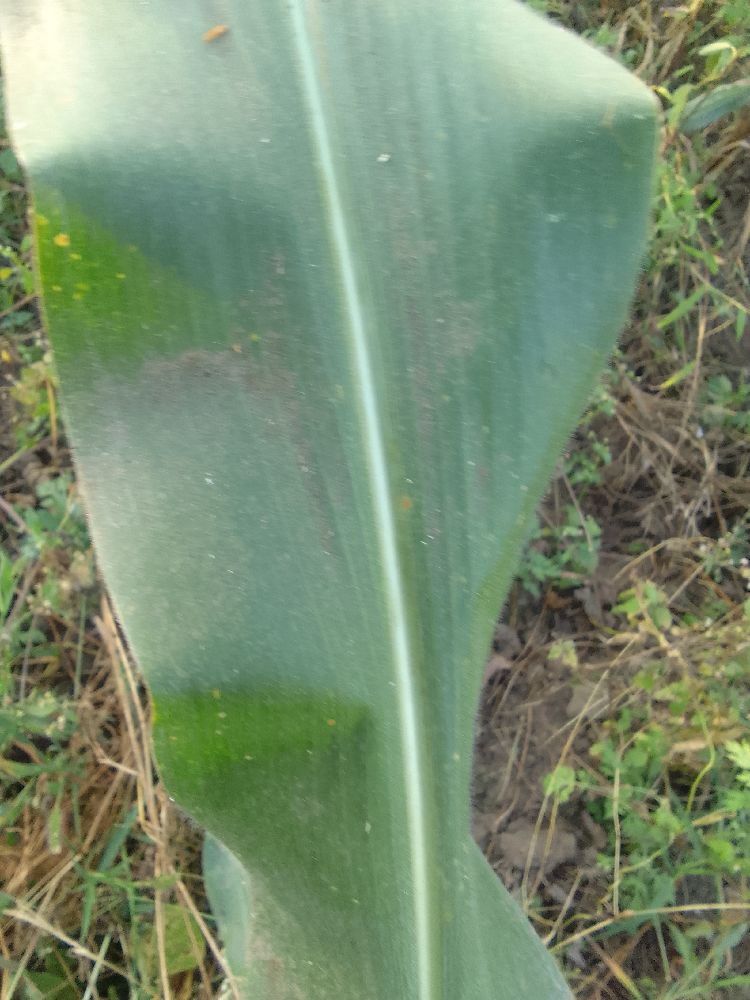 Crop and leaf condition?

maize, healthy
